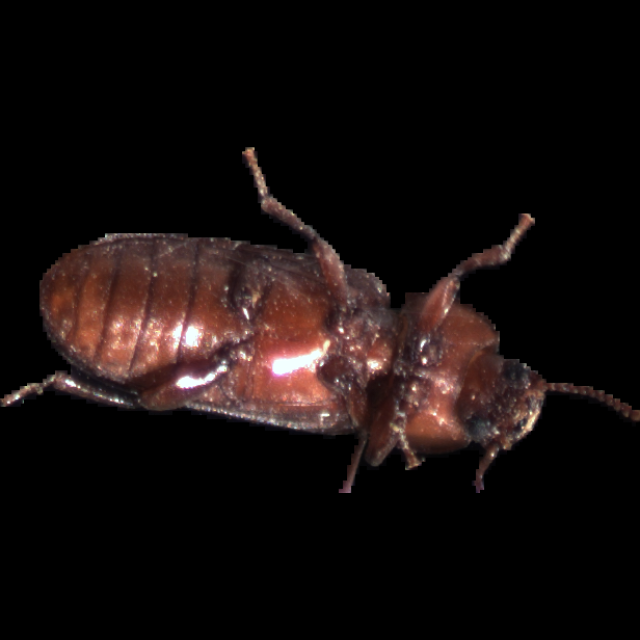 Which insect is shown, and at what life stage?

mealworm beetle
